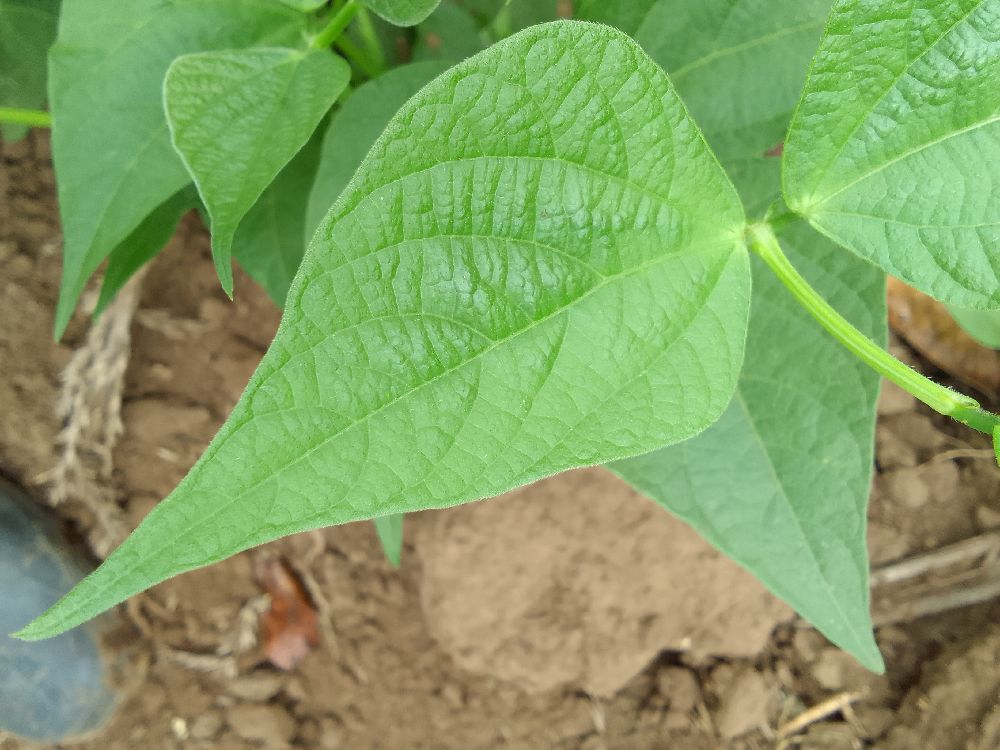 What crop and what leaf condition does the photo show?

common bean, healthy
